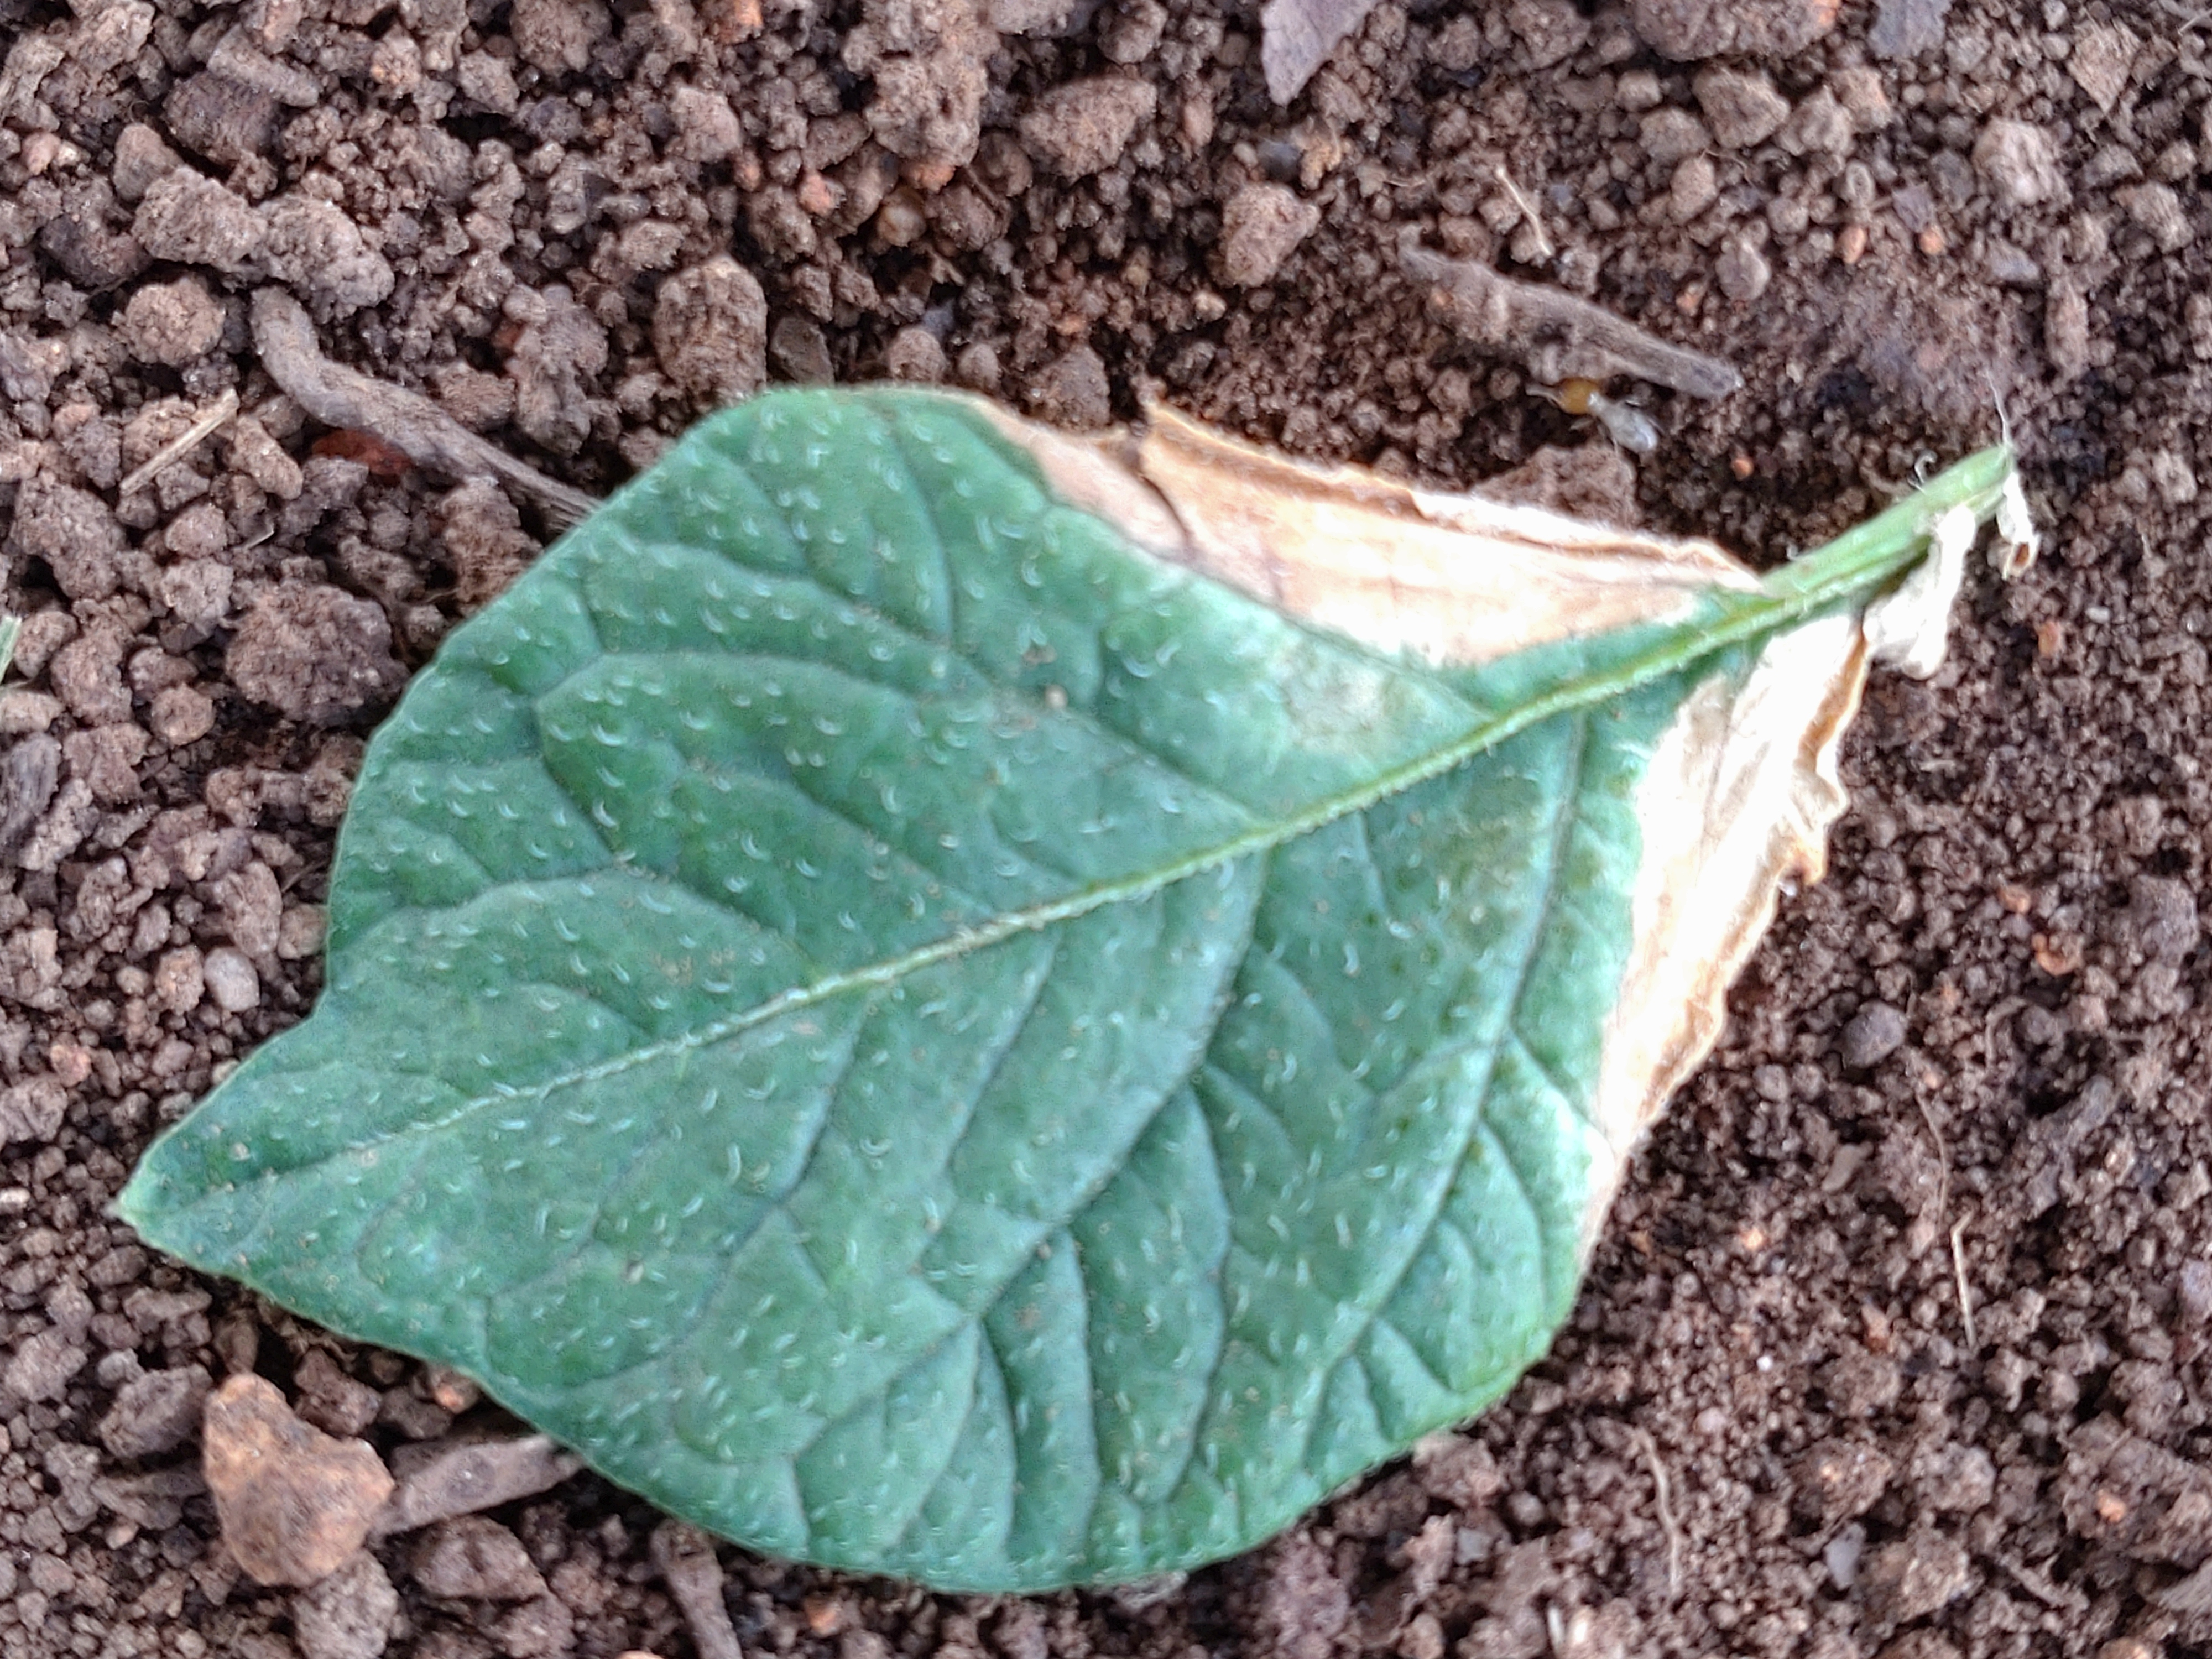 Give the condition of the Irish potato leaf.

early blight
